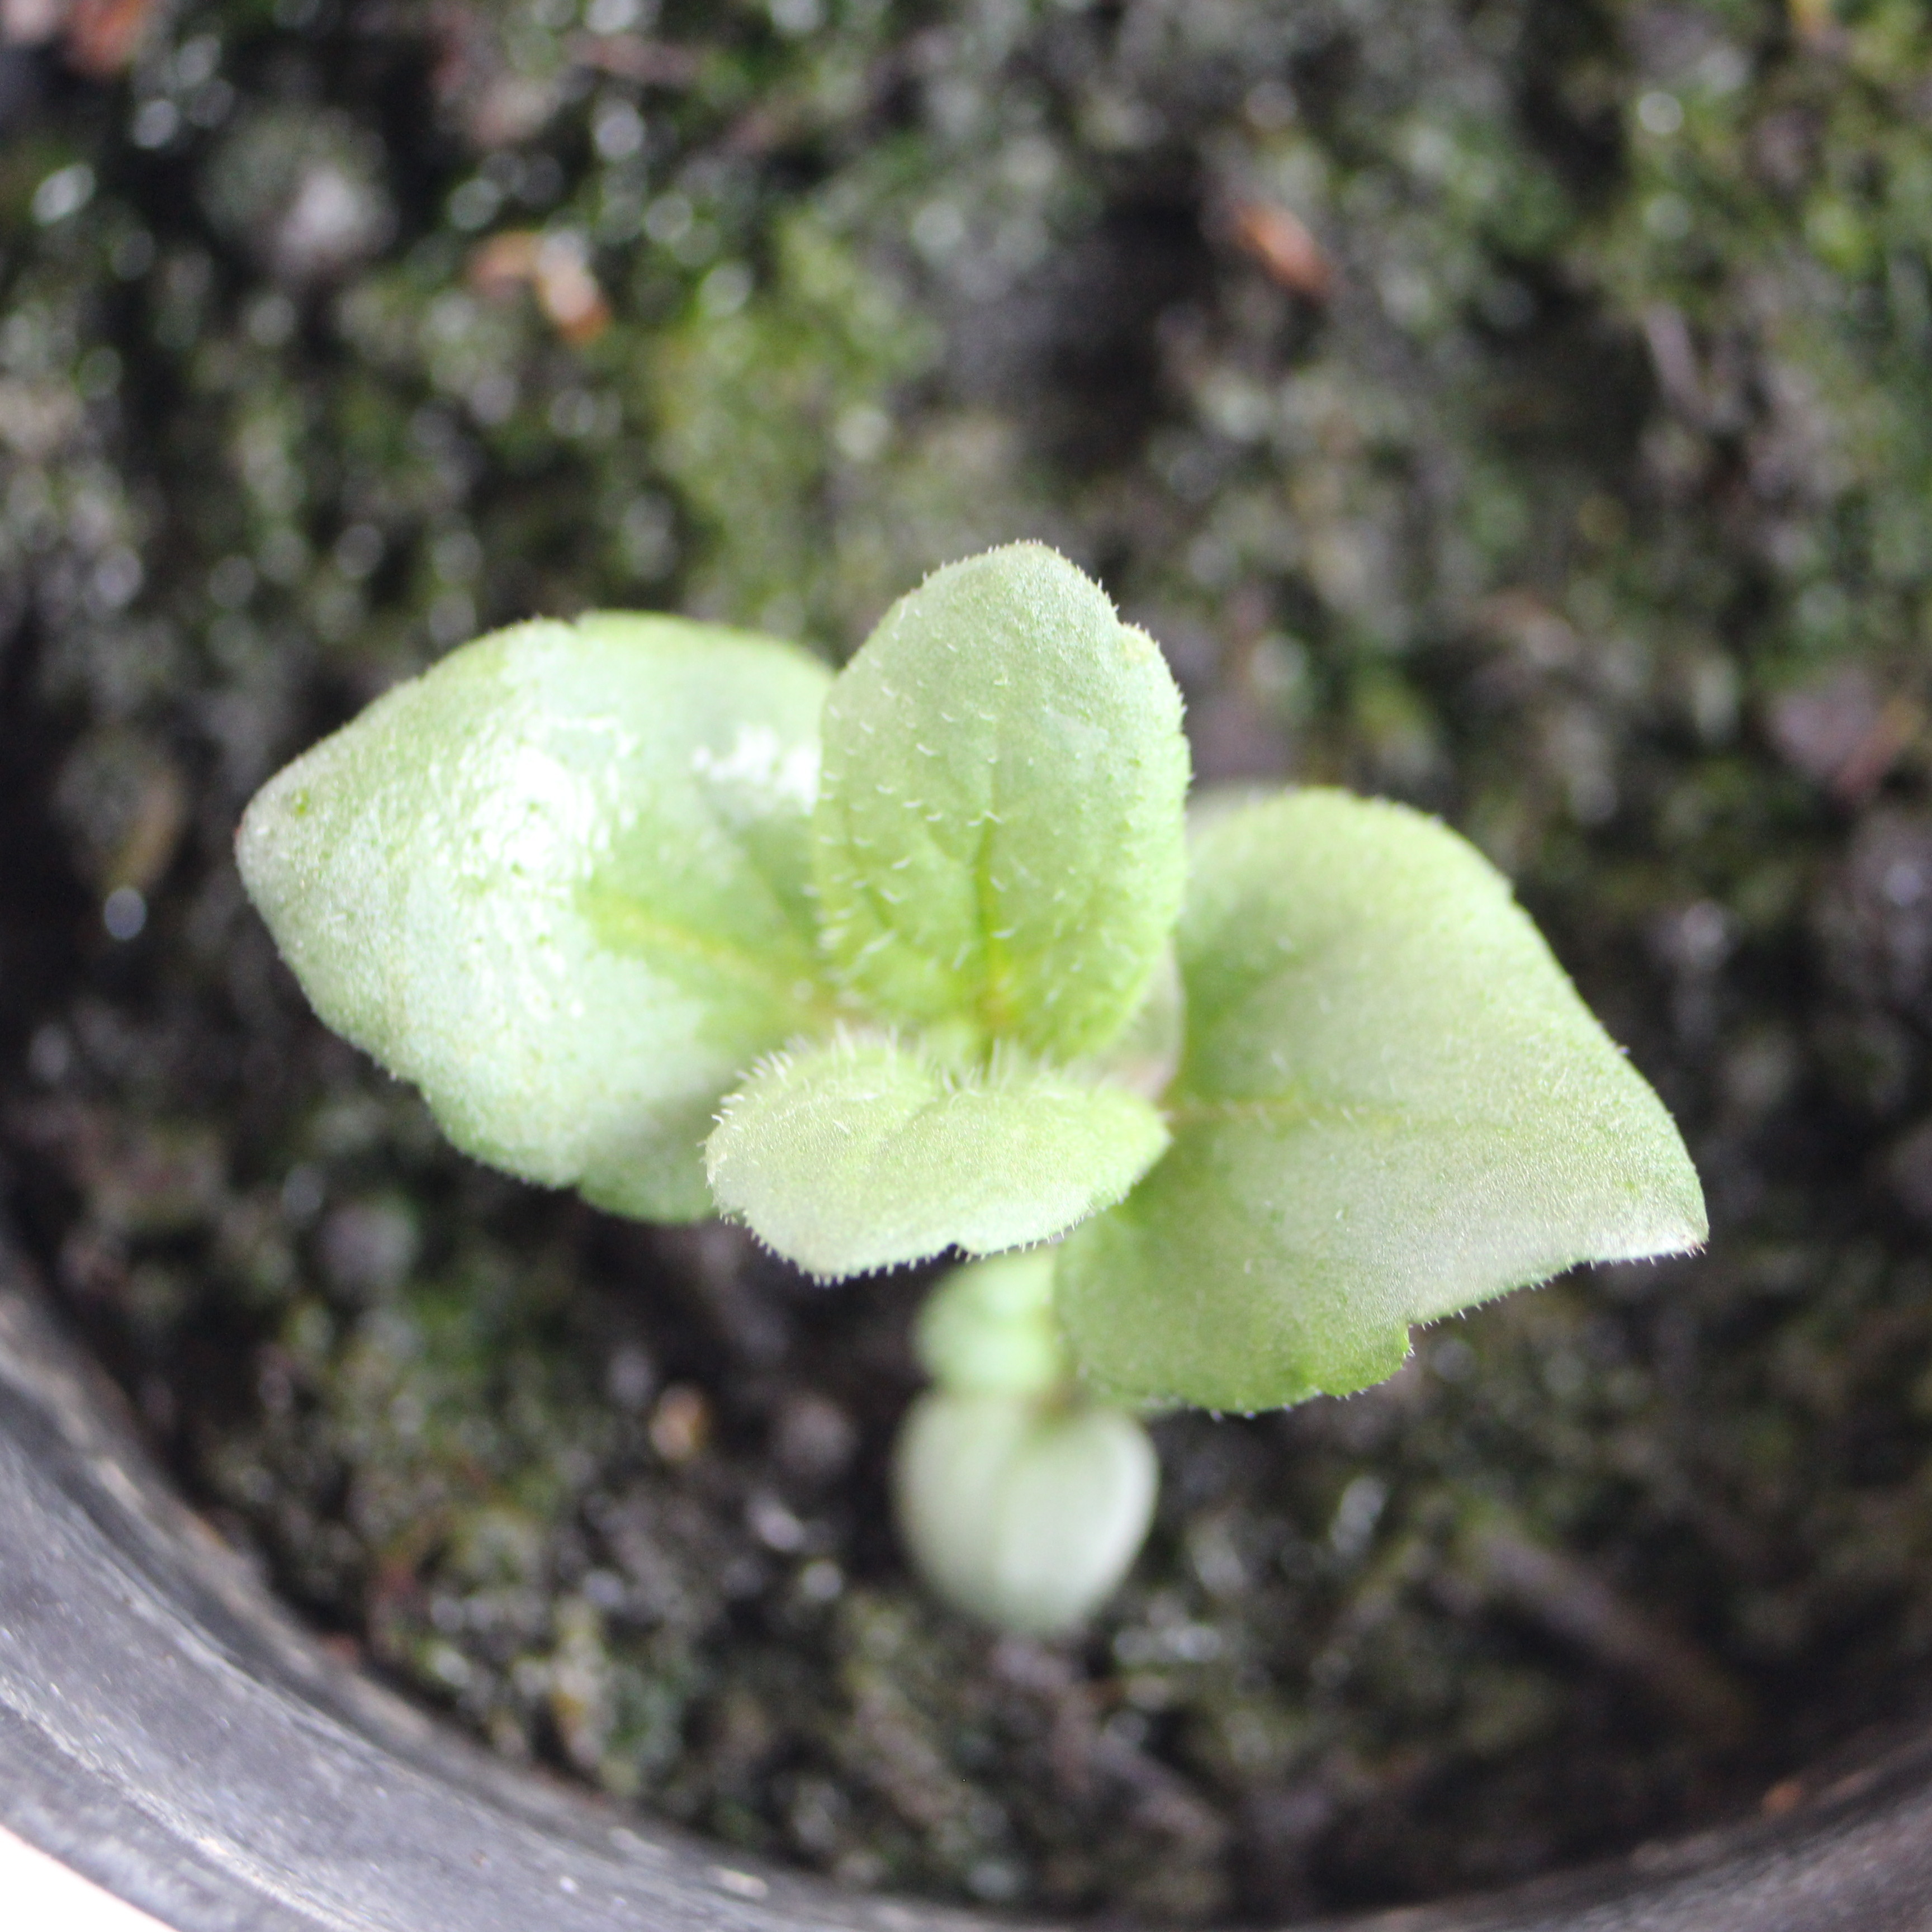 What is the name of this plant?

Veronica persica
